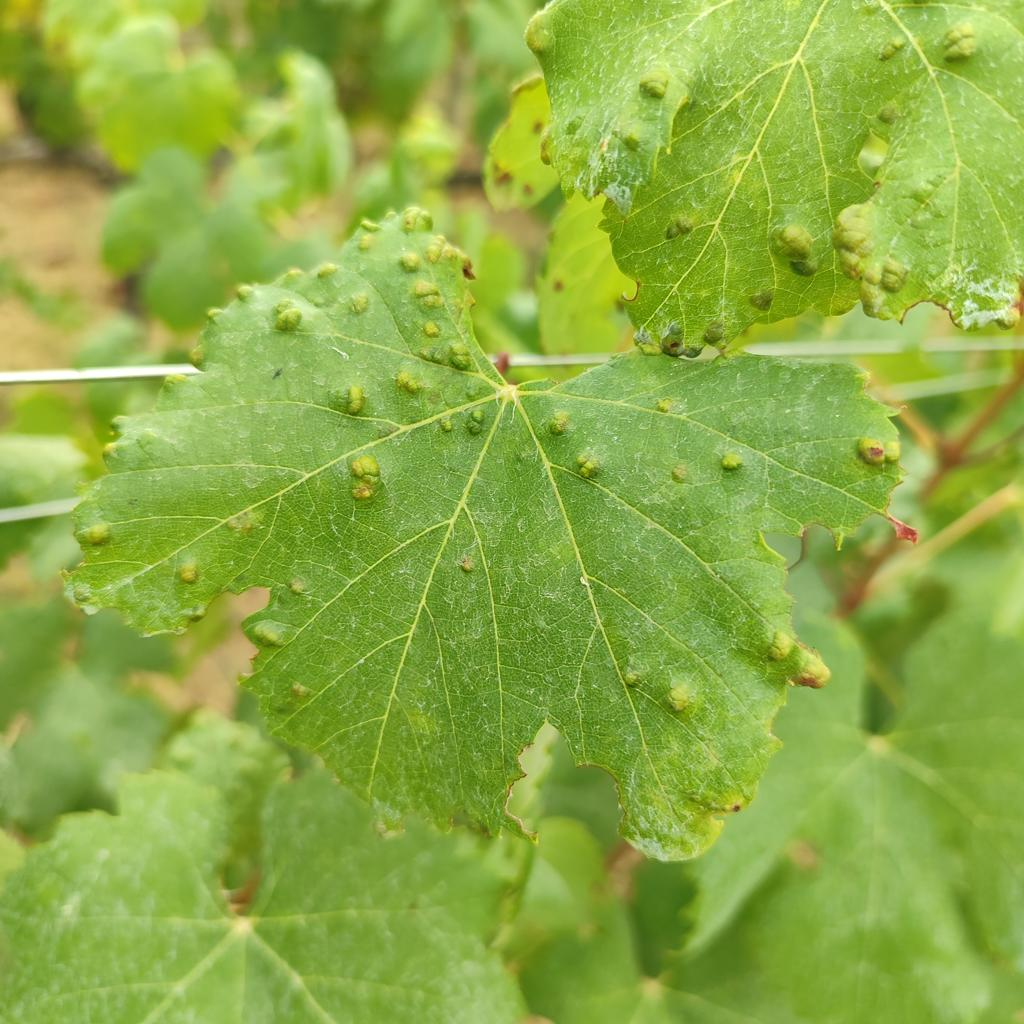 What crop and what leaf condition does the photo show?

grapevine, erineum mite
